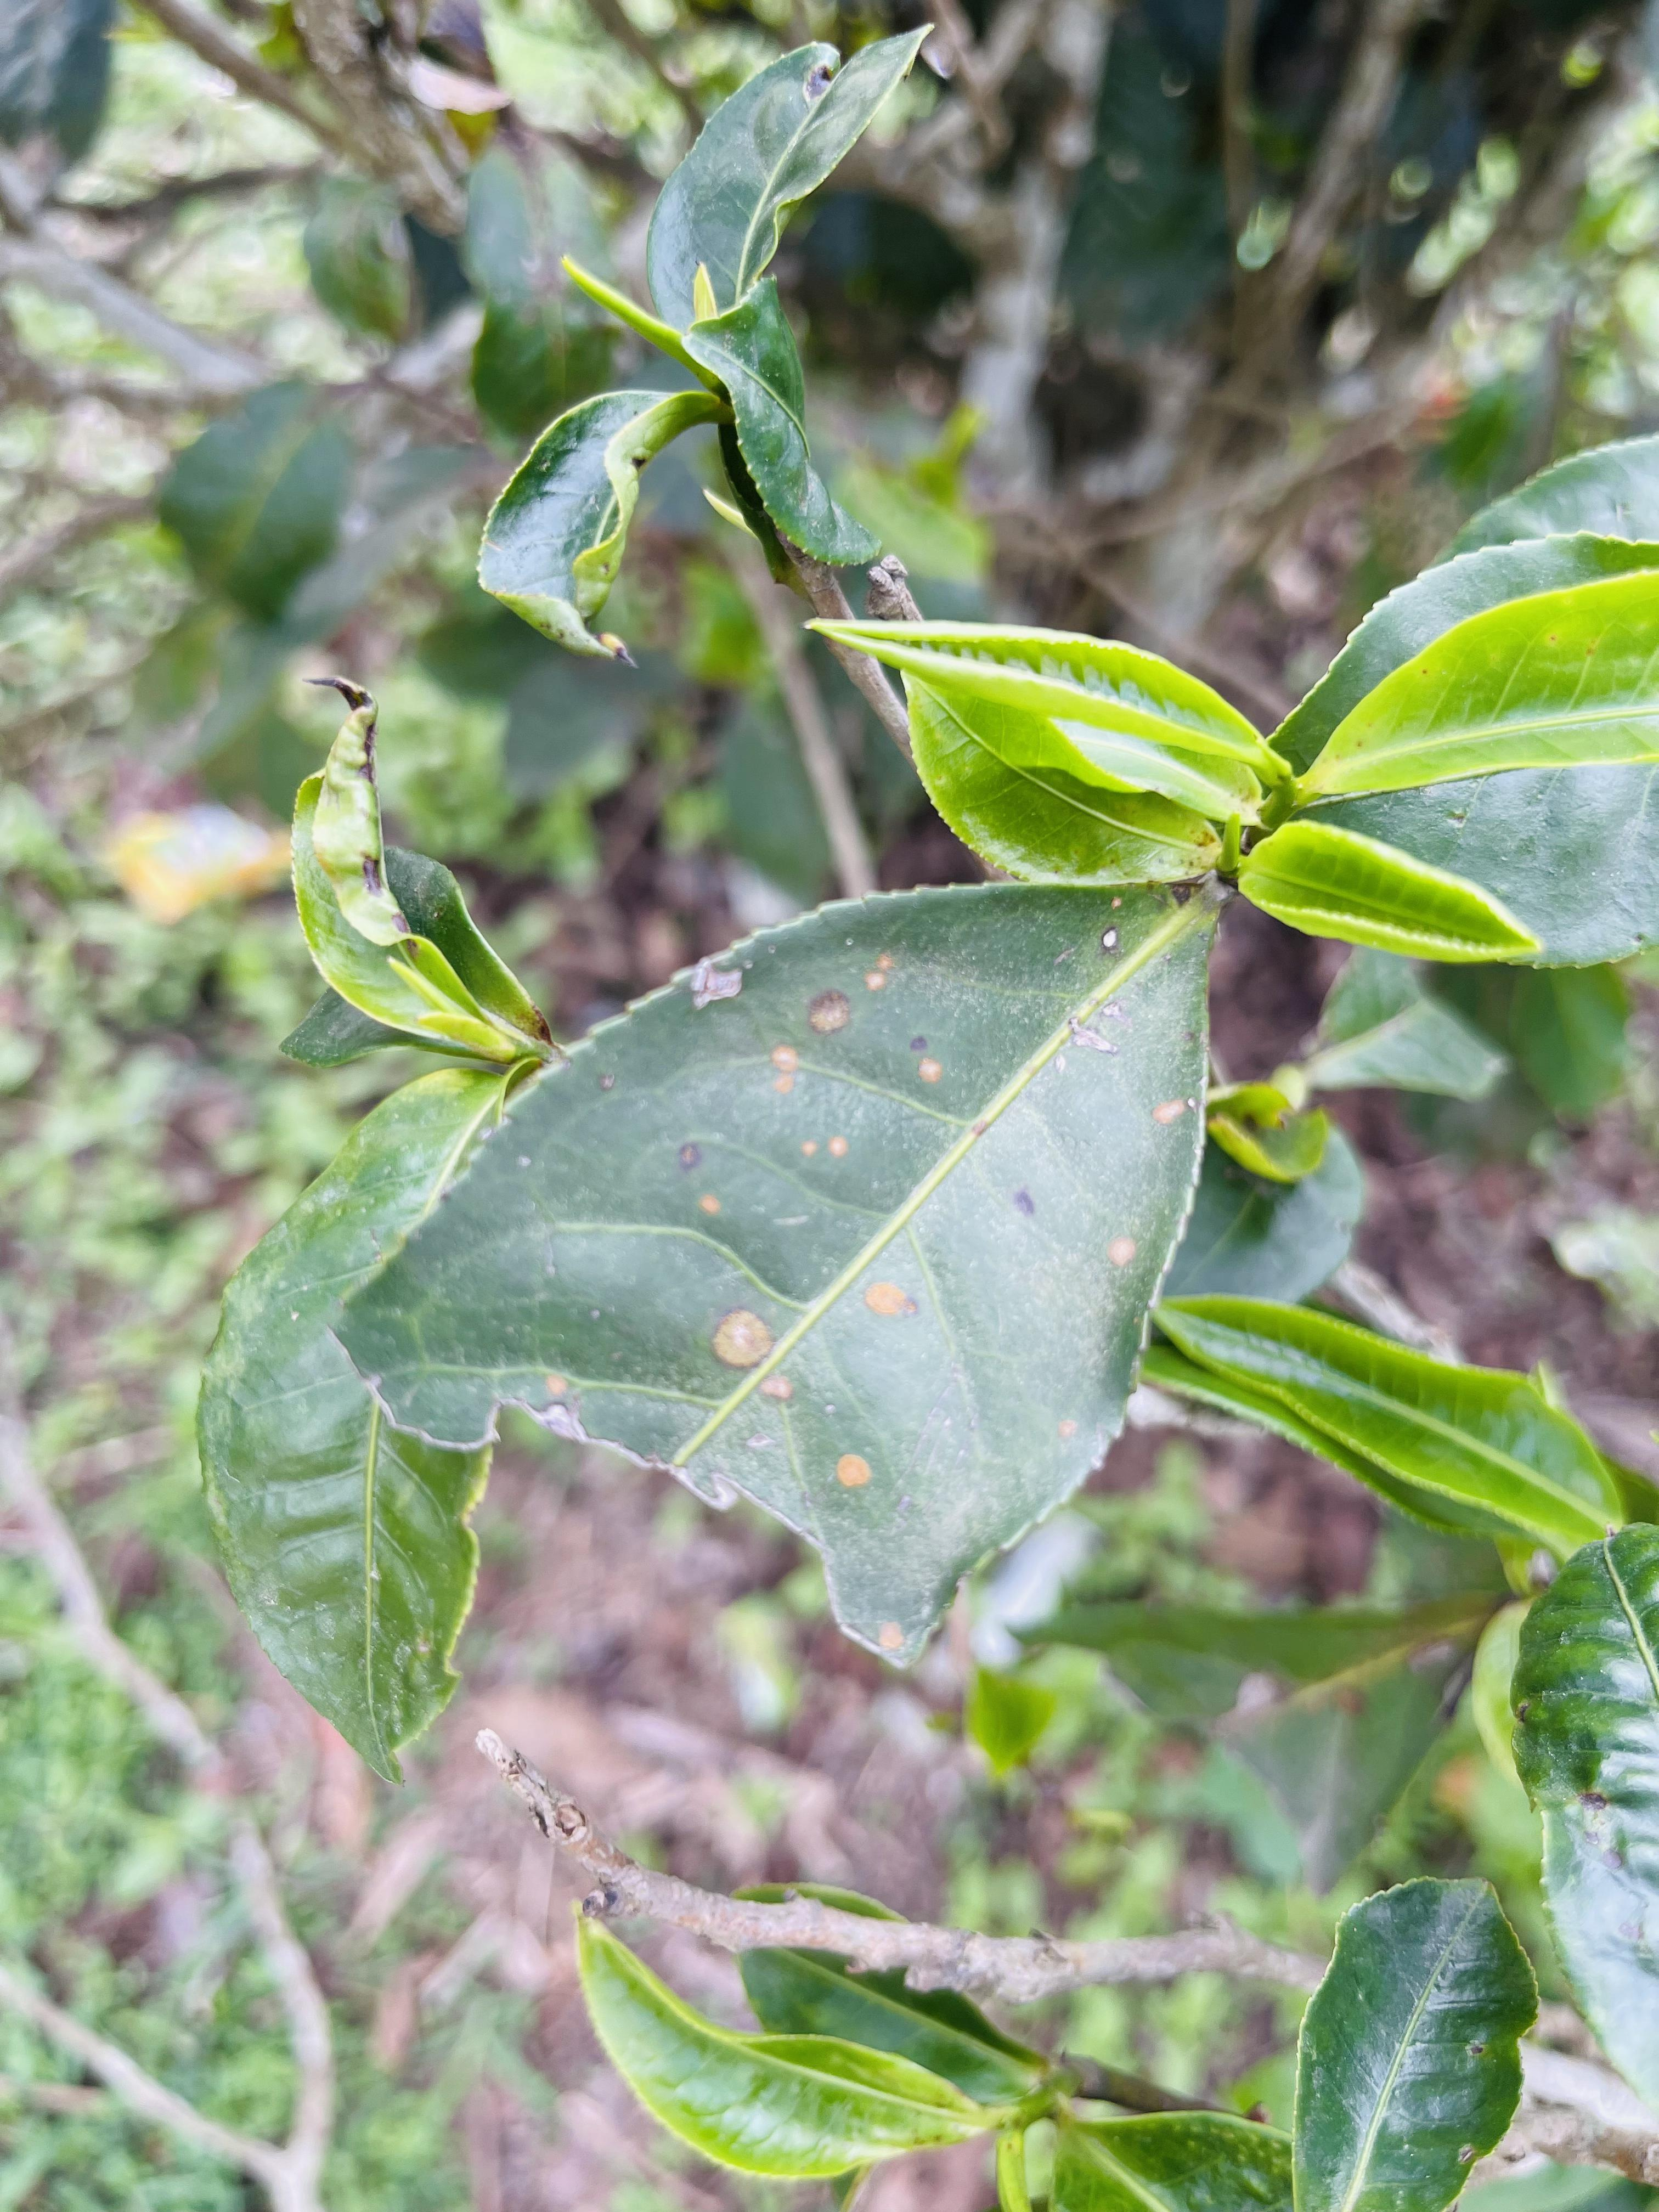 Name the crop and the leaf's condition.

tea, red rust
